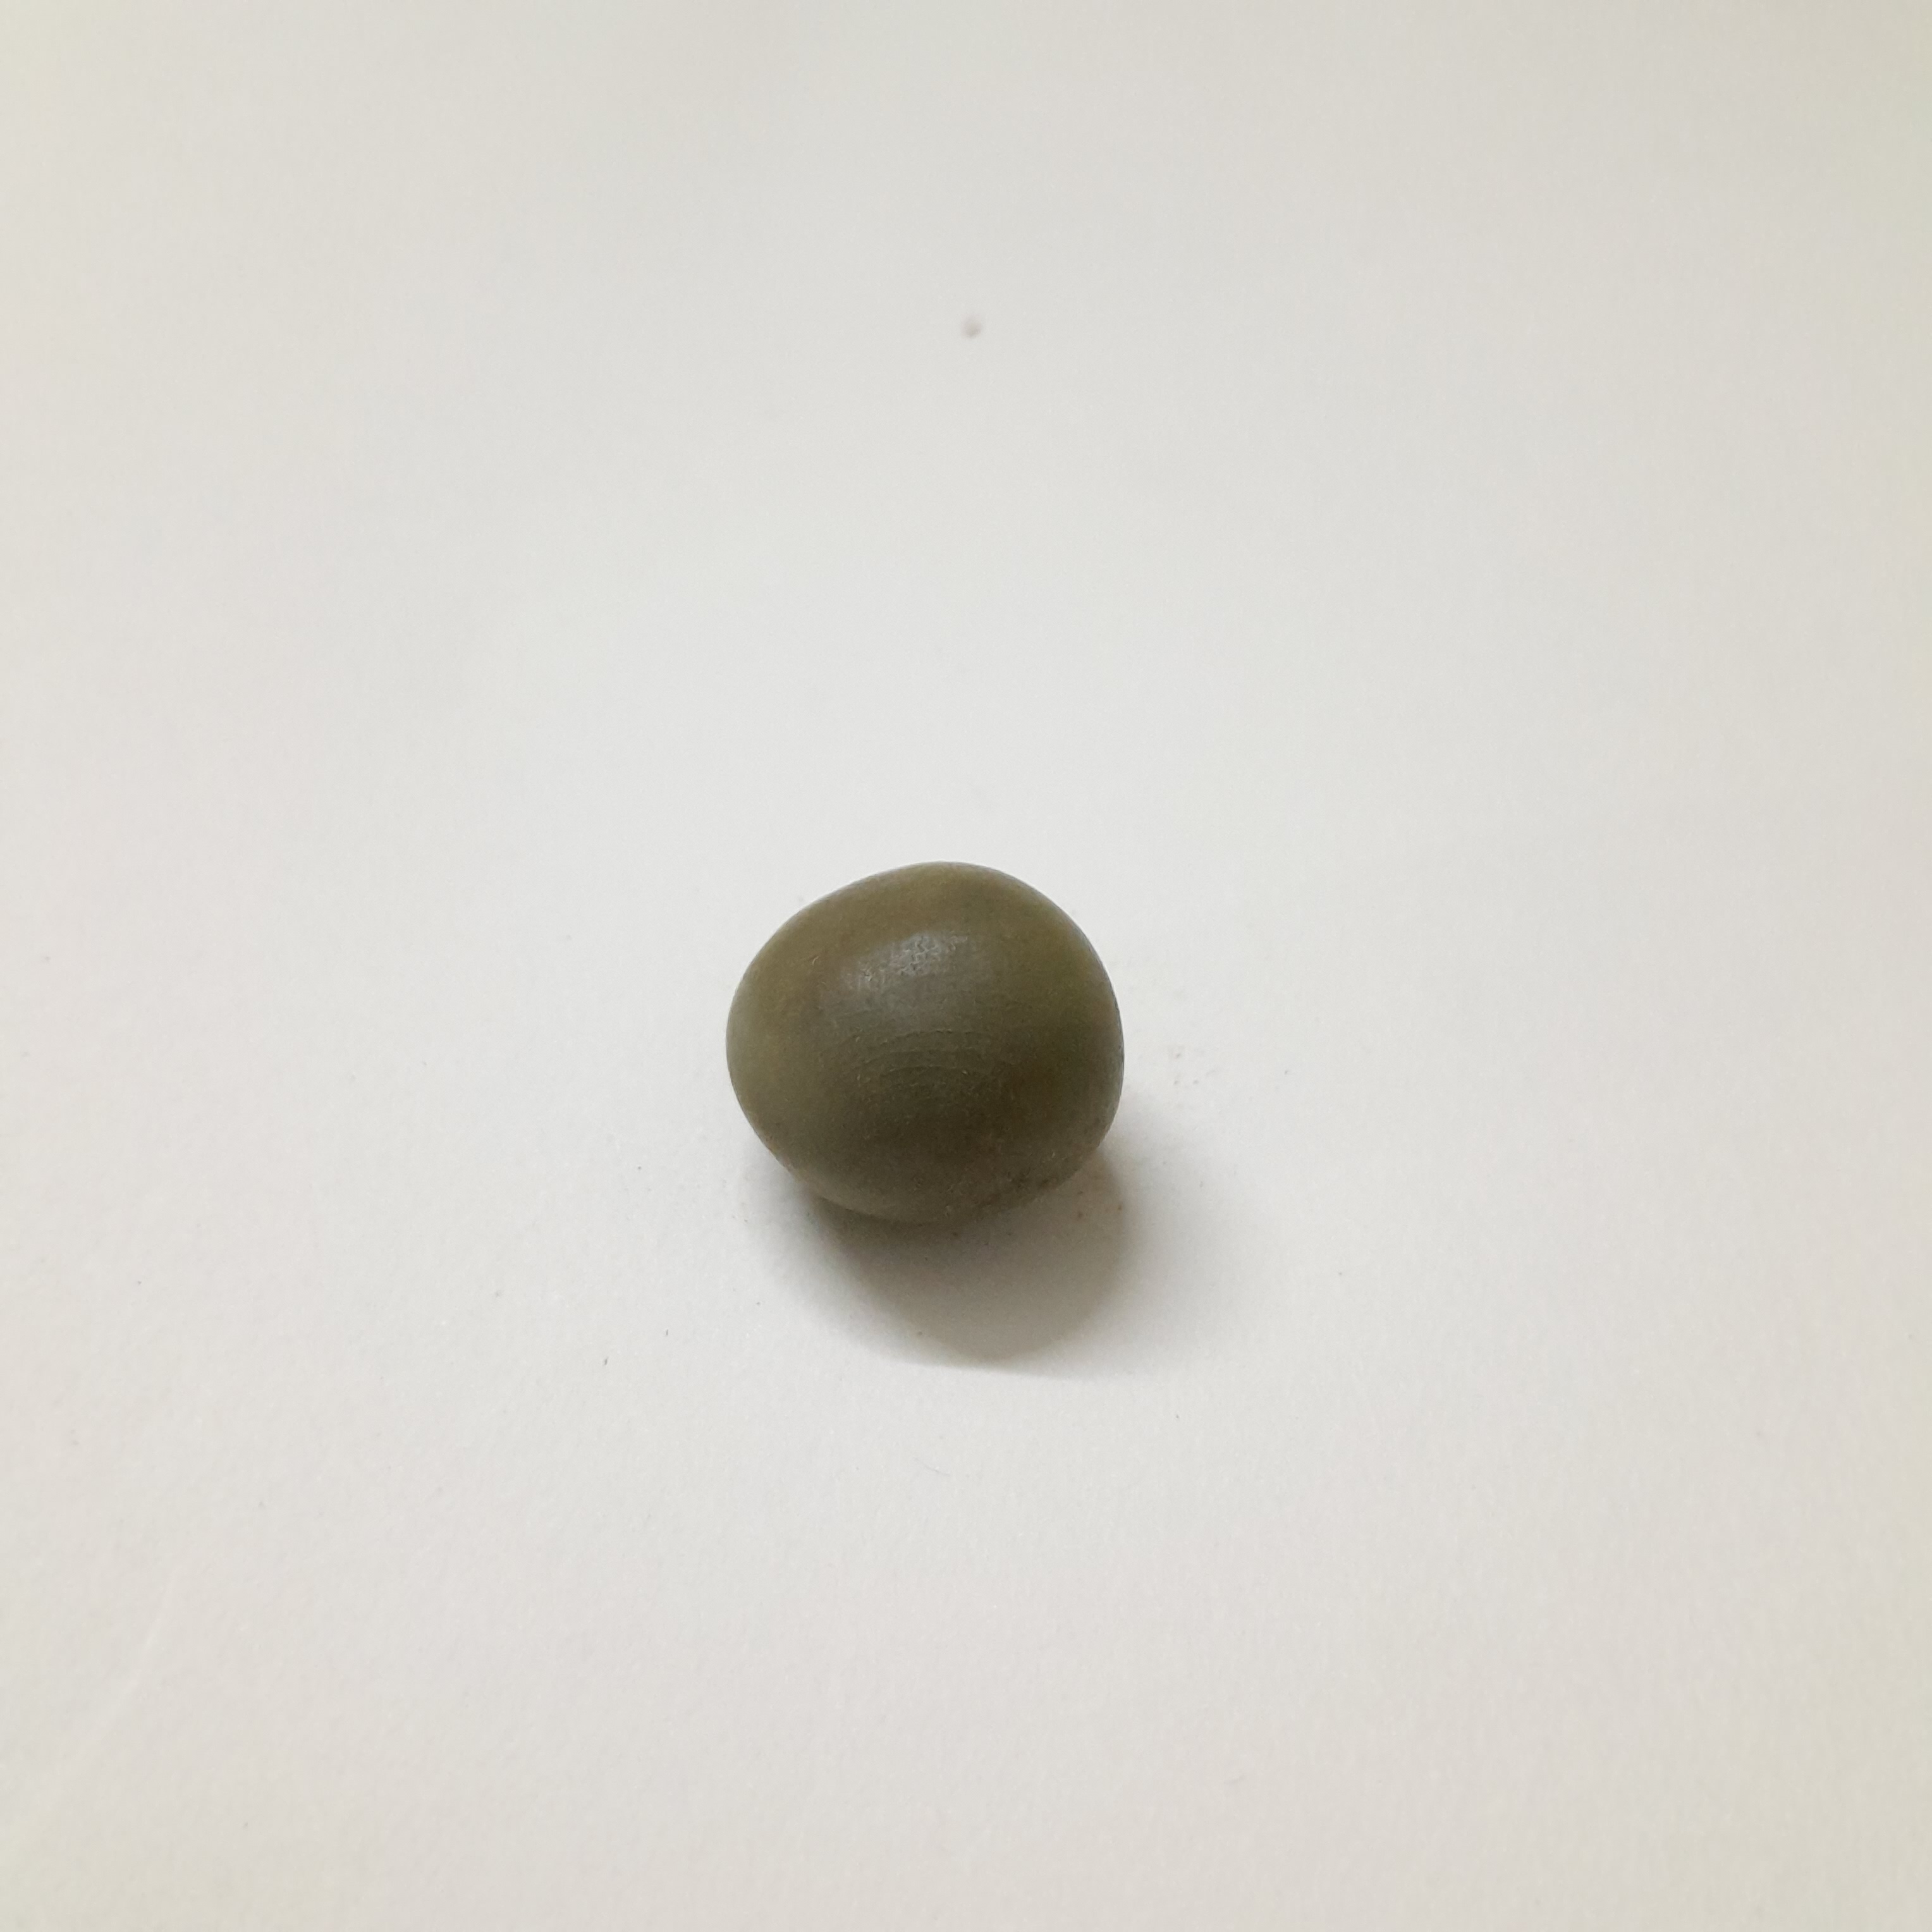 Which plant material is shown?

sagargota
